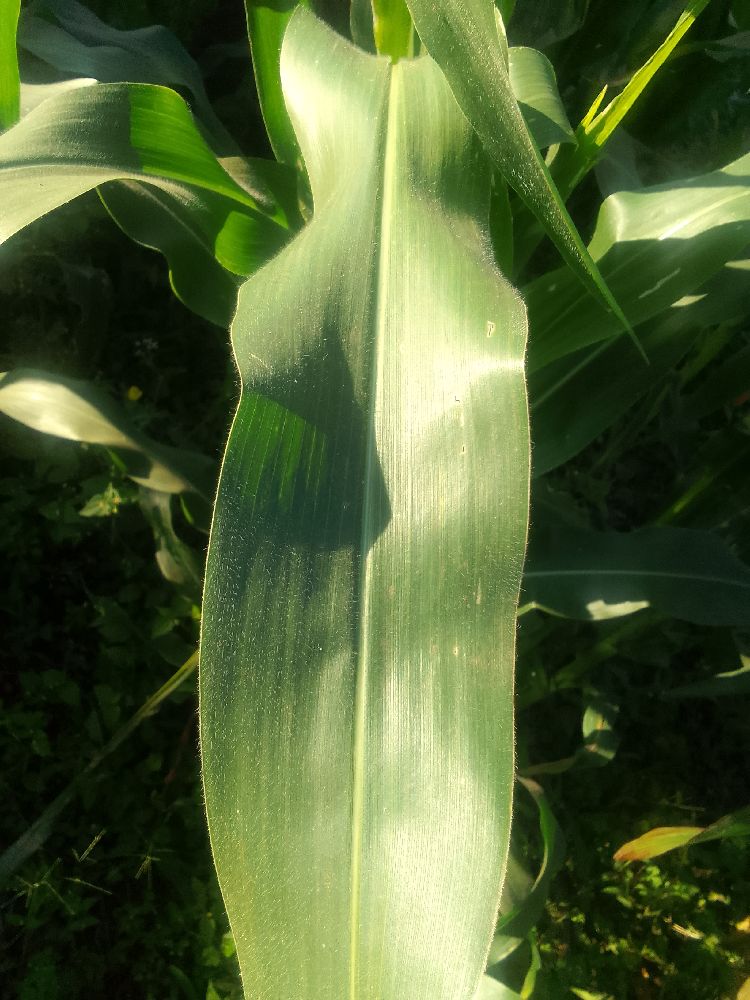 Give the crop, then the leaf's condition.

maize, healthy
